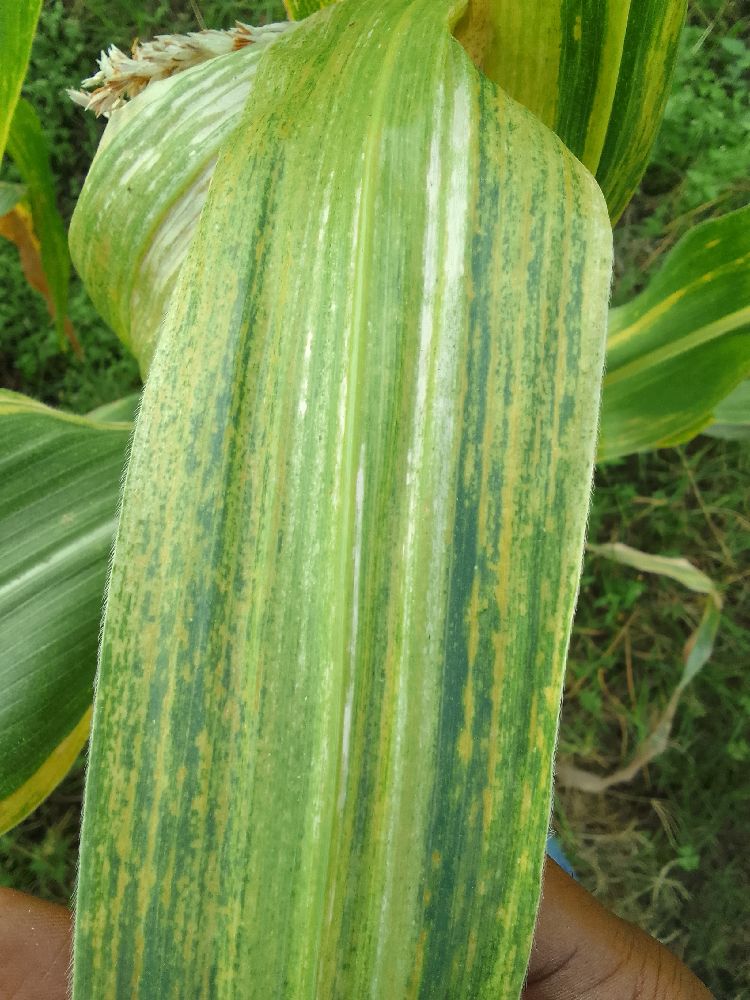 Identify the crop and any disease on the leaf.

maize, maize lethal necrosis
